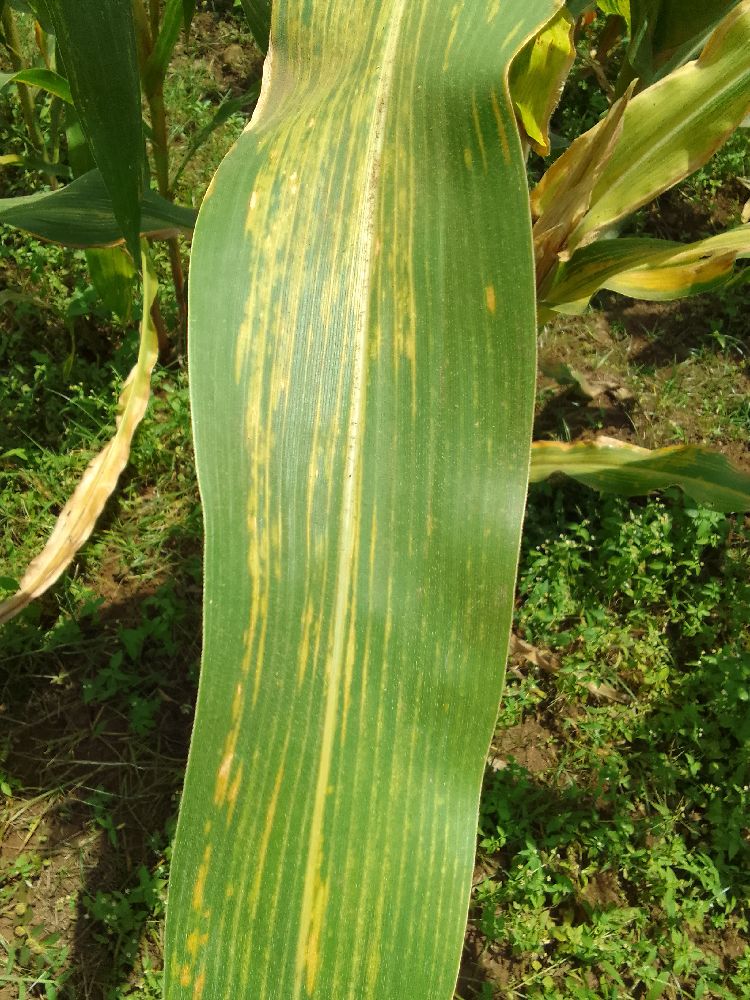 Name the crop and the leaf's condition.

maize, maize lethal necrosis
